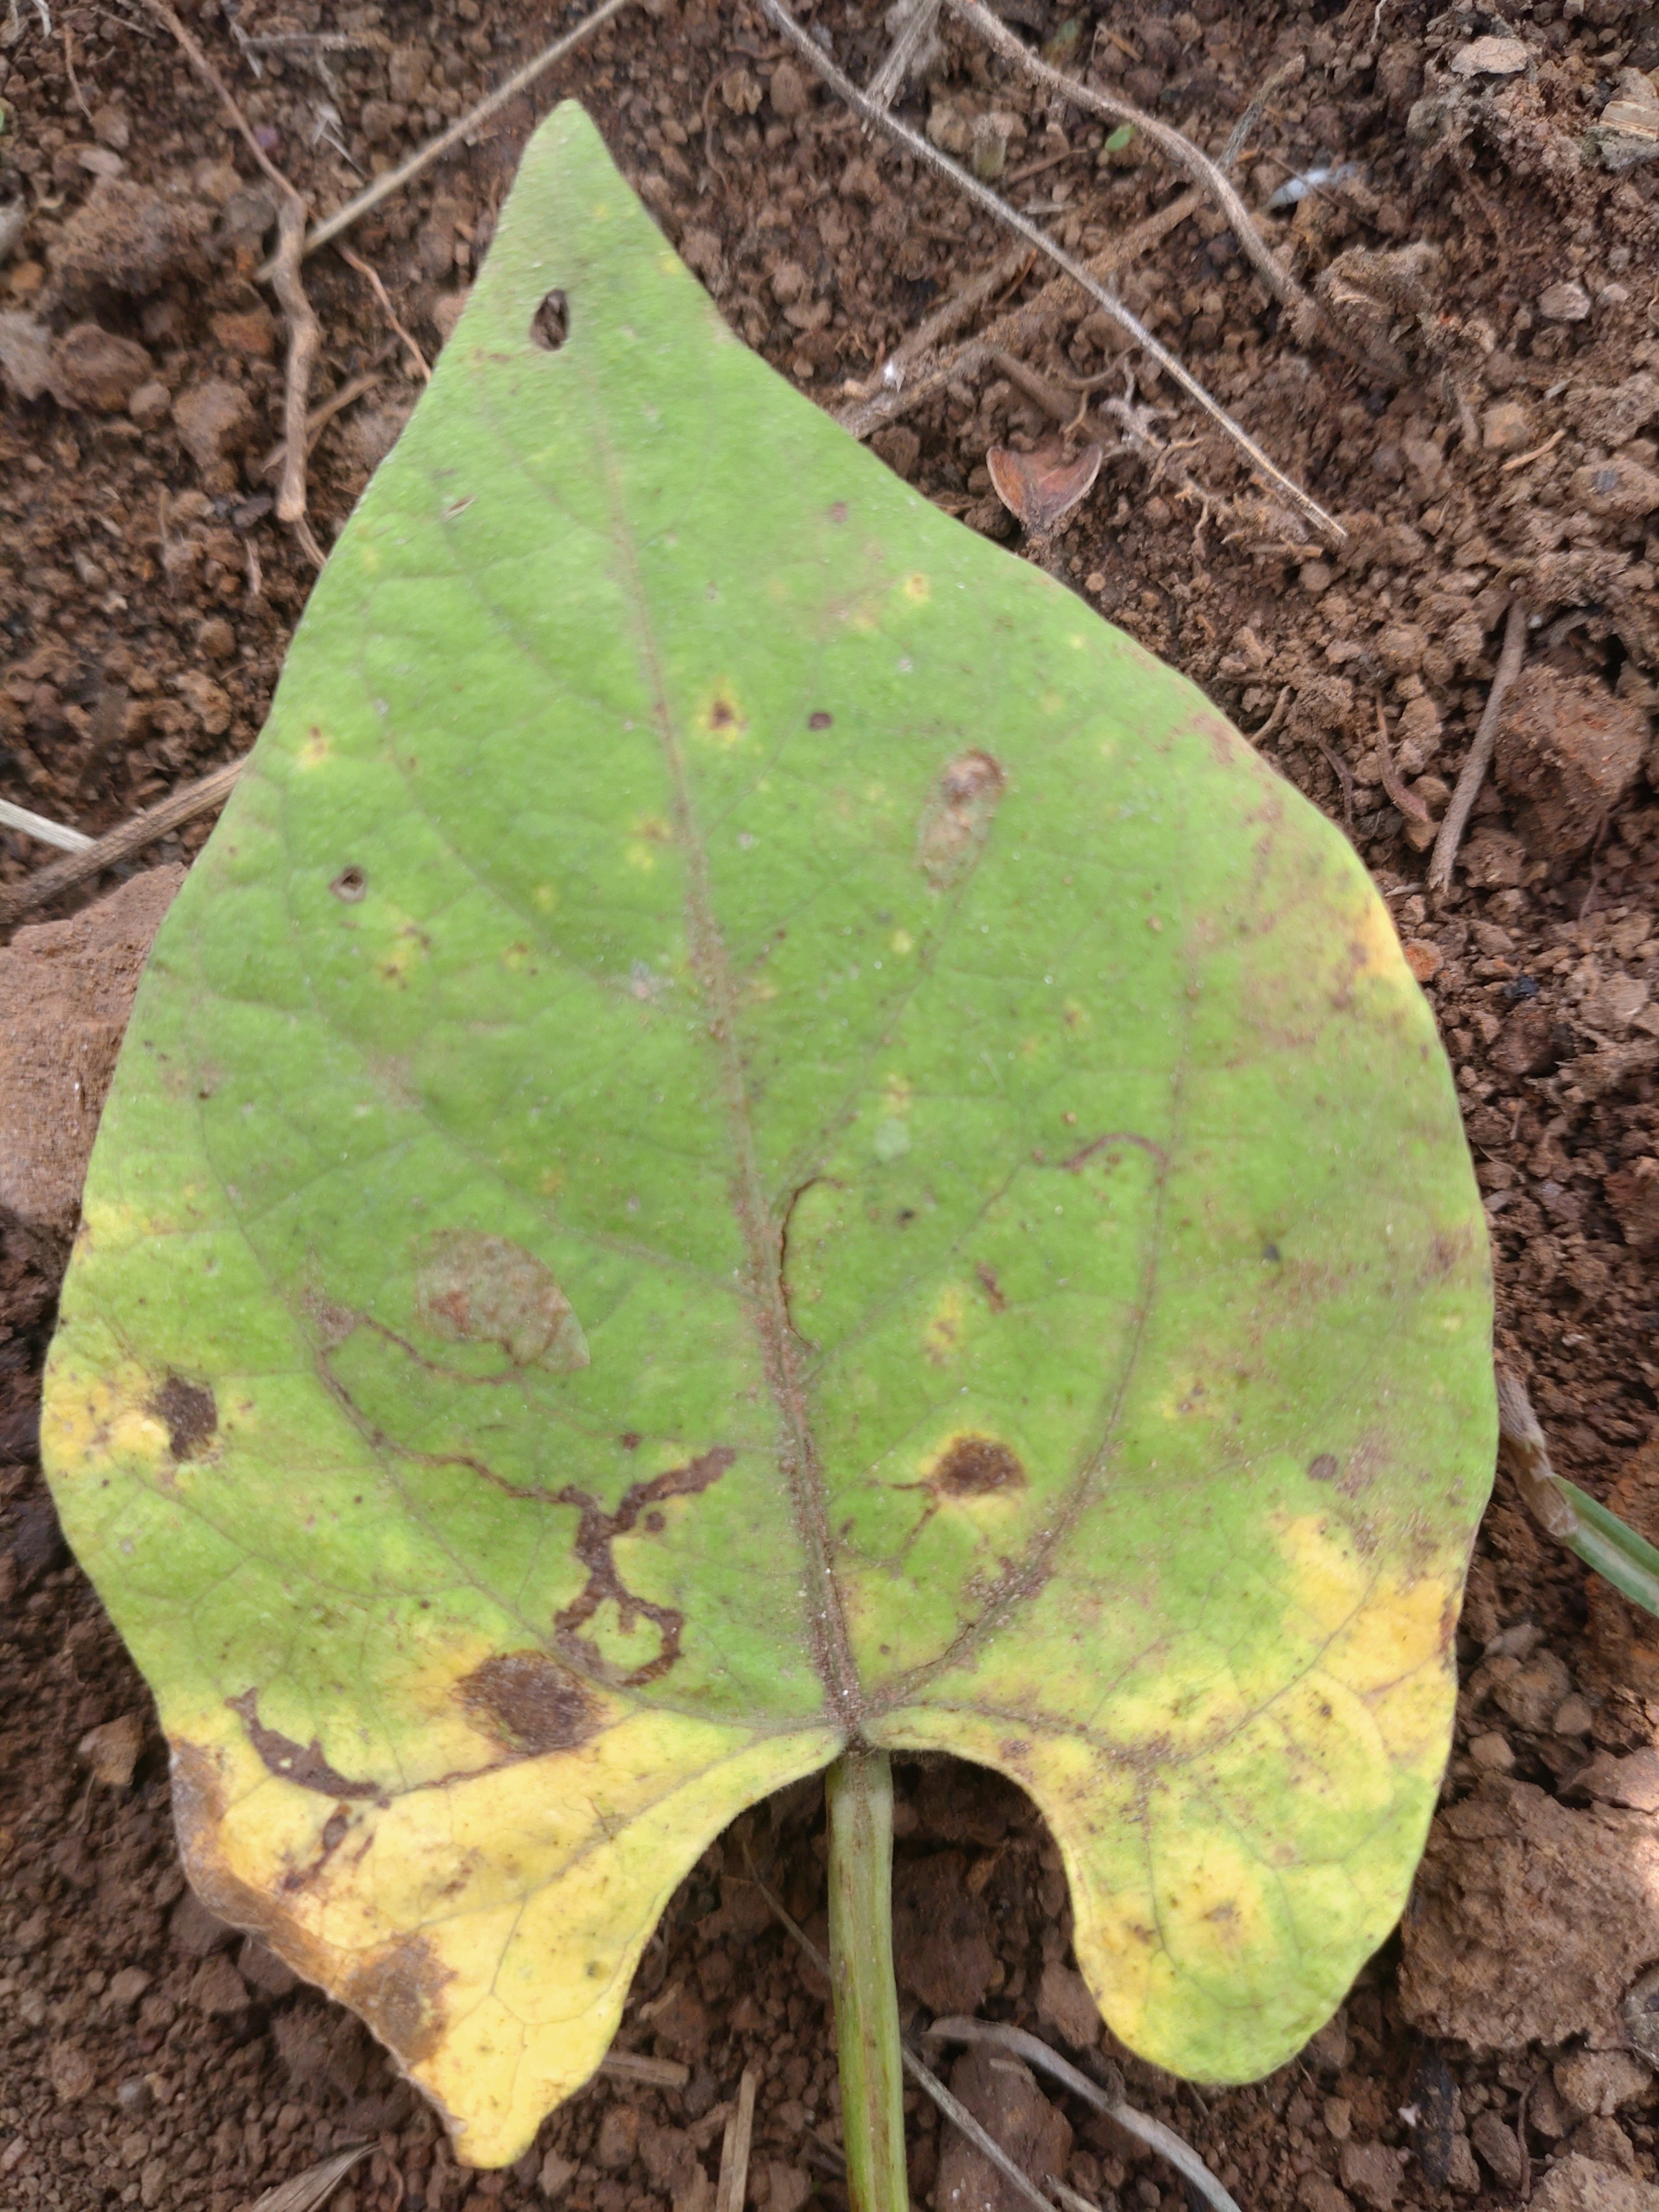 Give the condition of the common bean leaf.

rust
